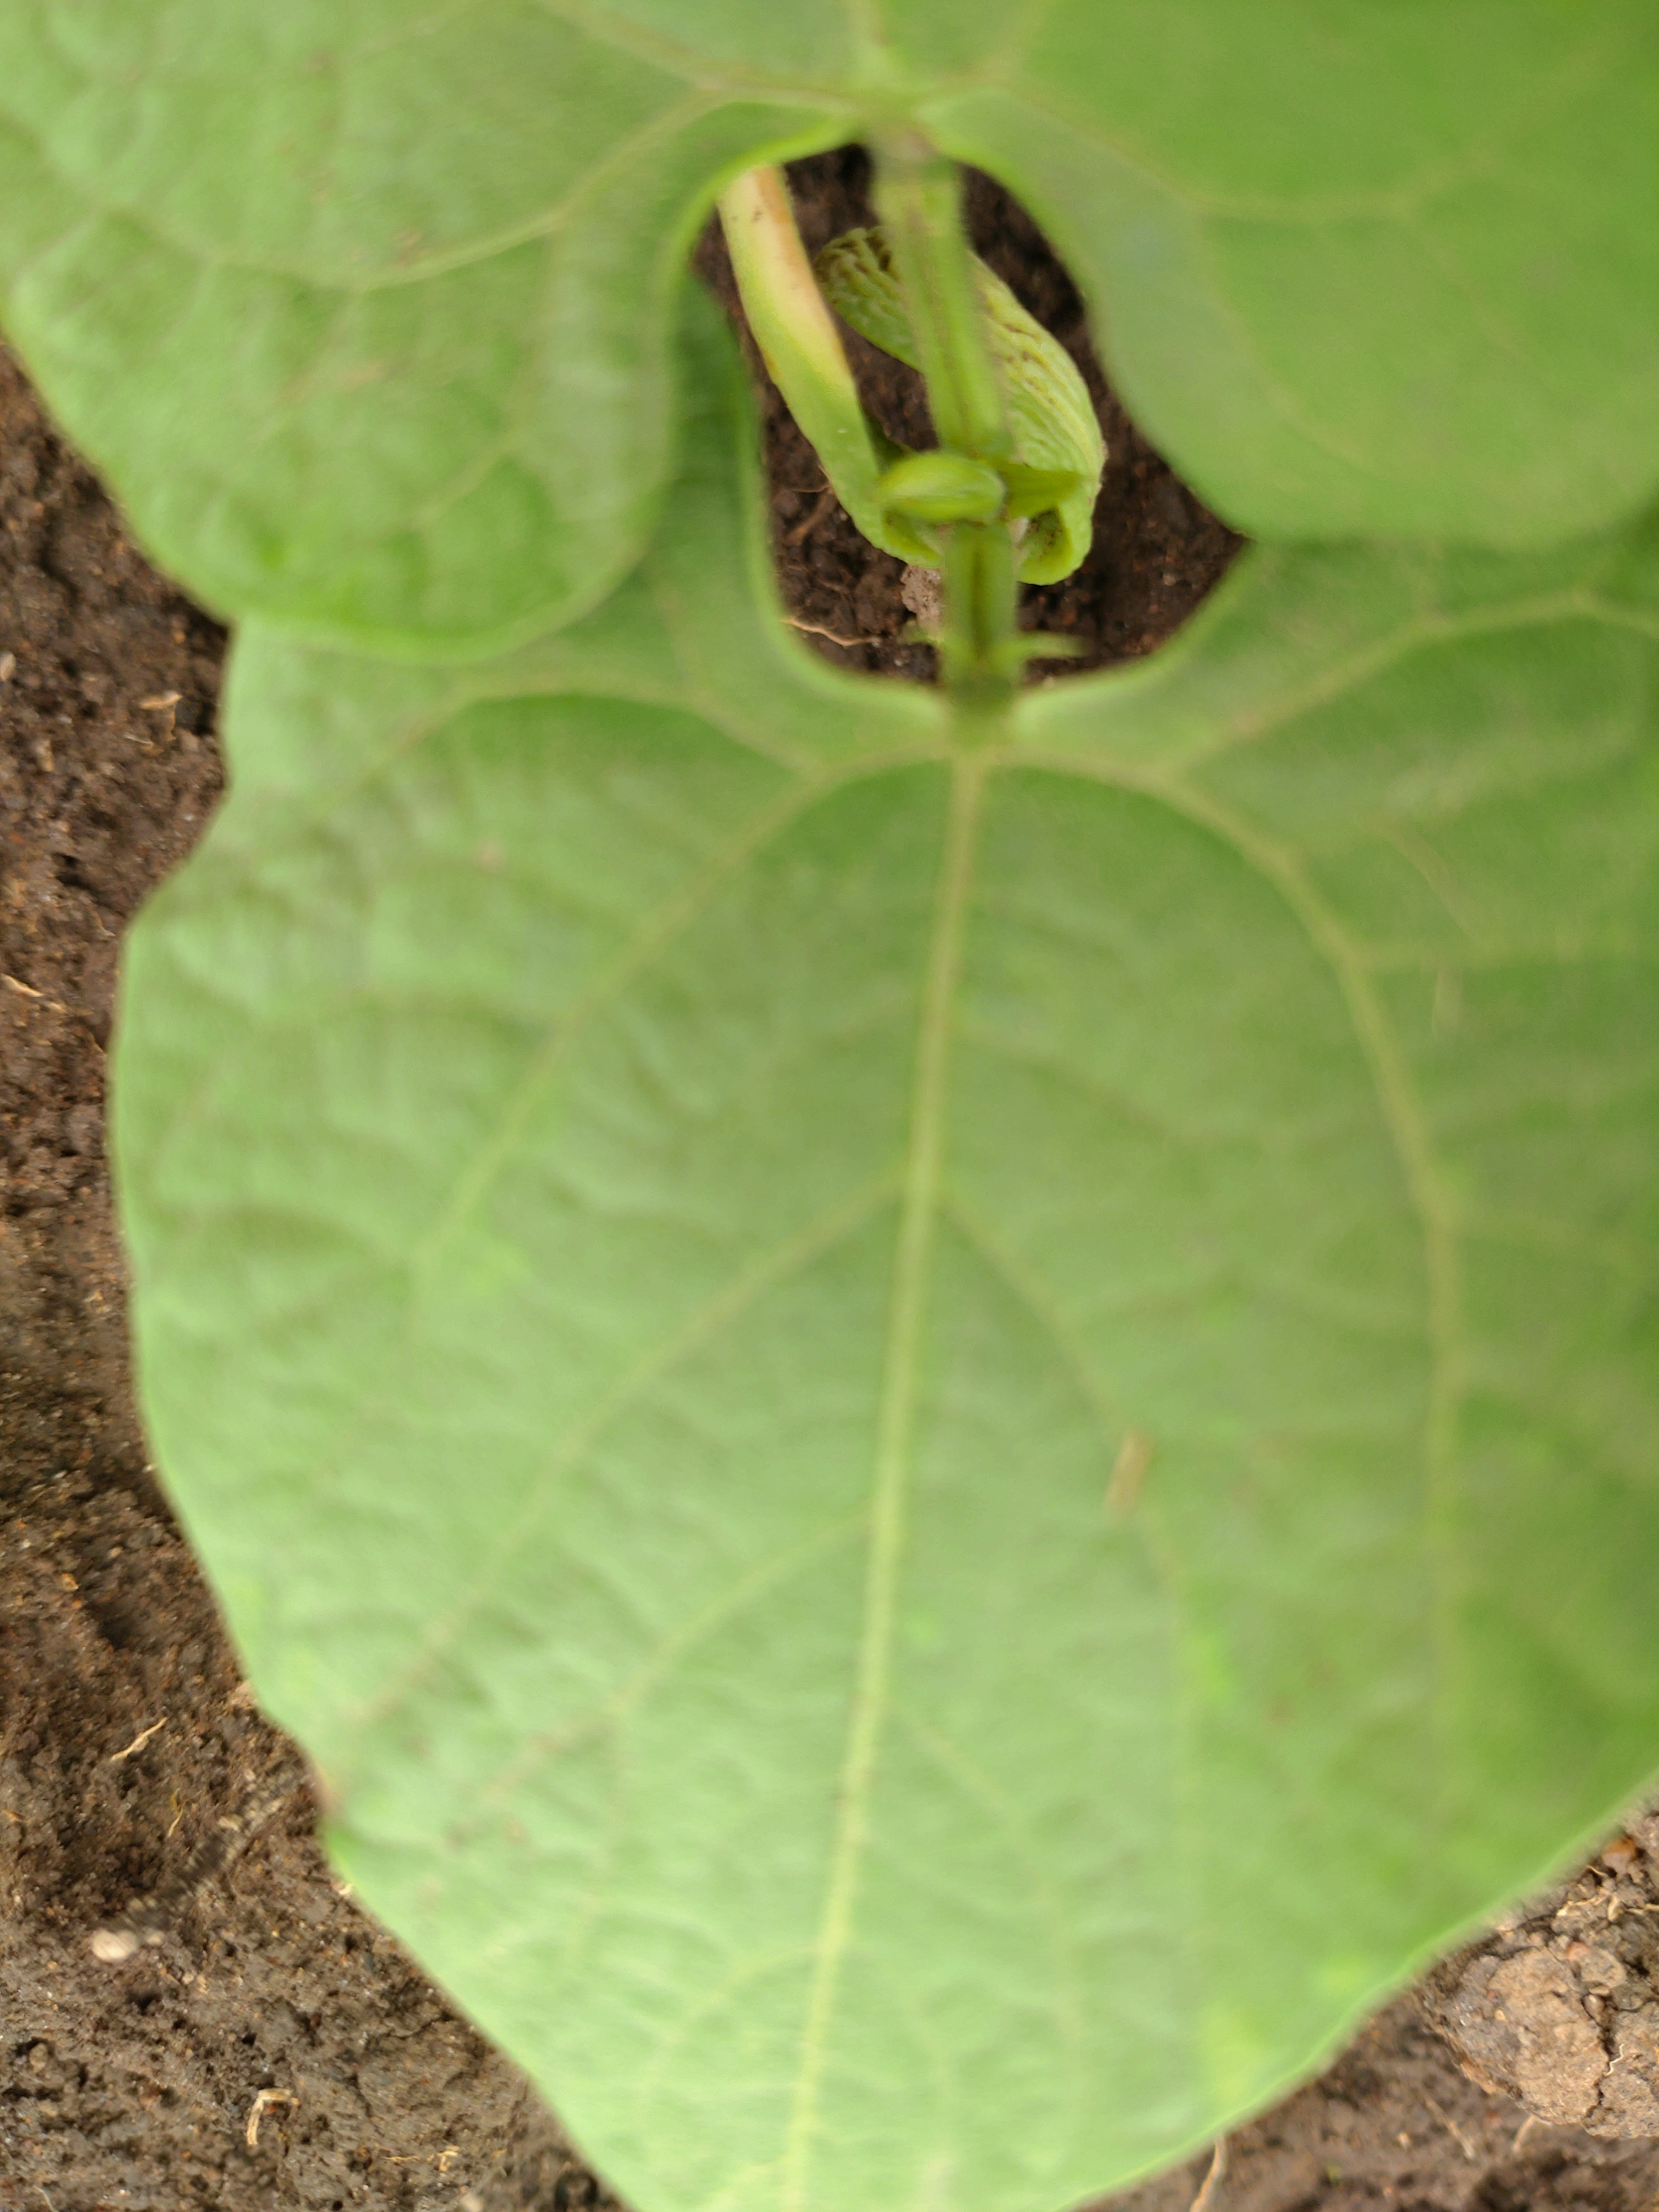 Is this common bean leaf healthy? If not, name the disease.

healthy
